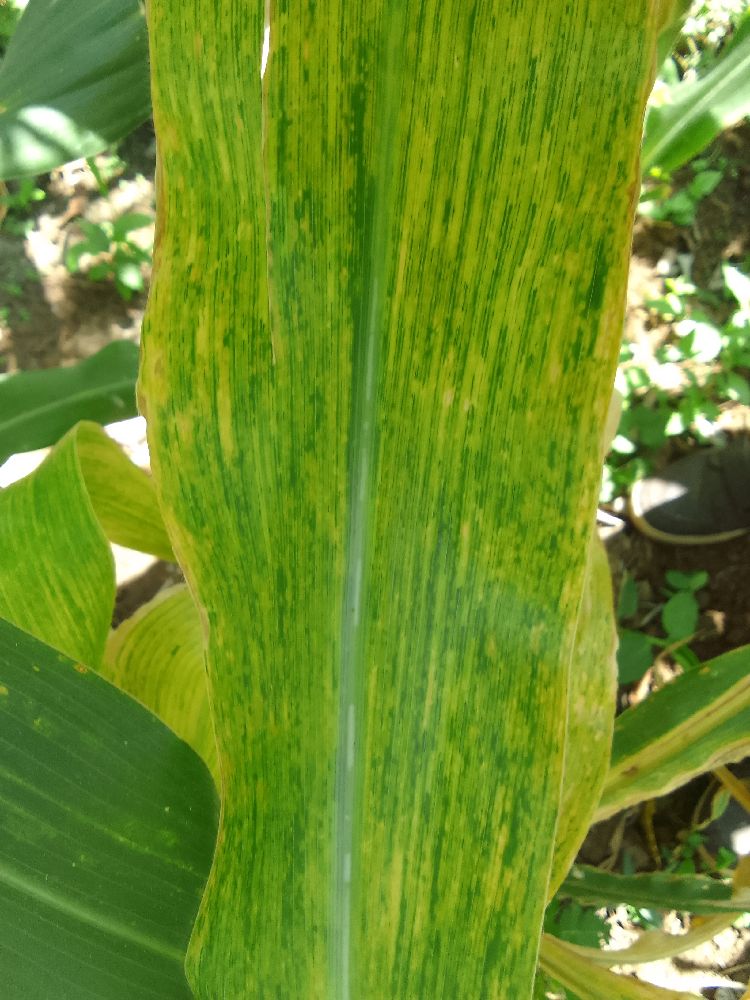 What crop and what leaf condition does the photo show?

maize, maize lethal necrosis
